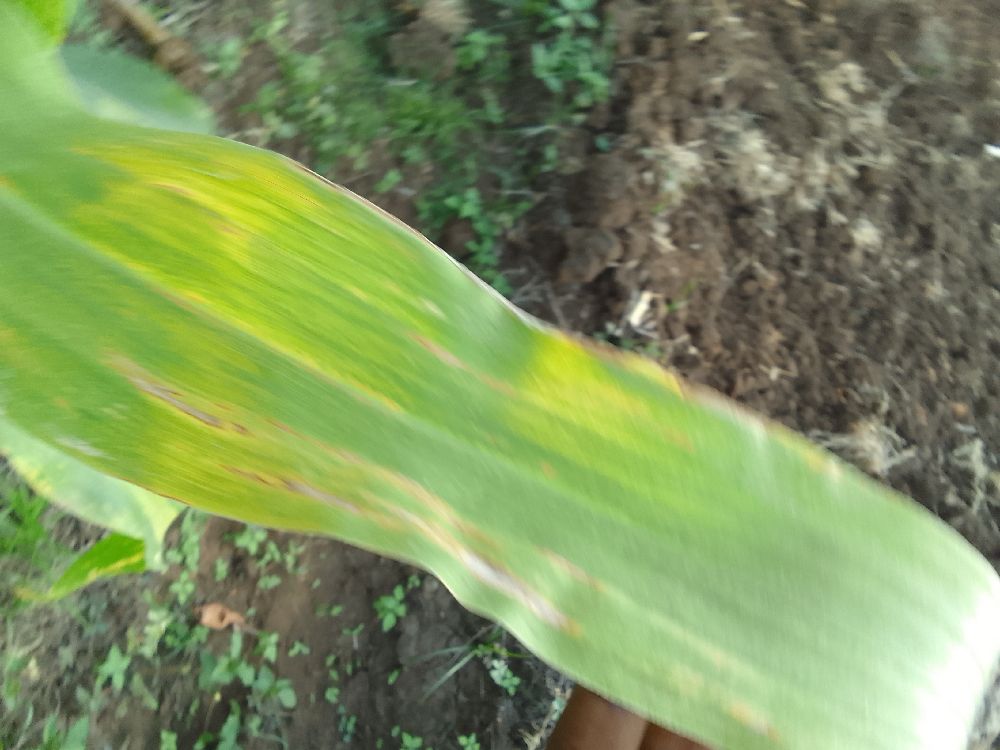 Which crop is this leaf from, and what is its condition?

maize, maize lethal necrosis
